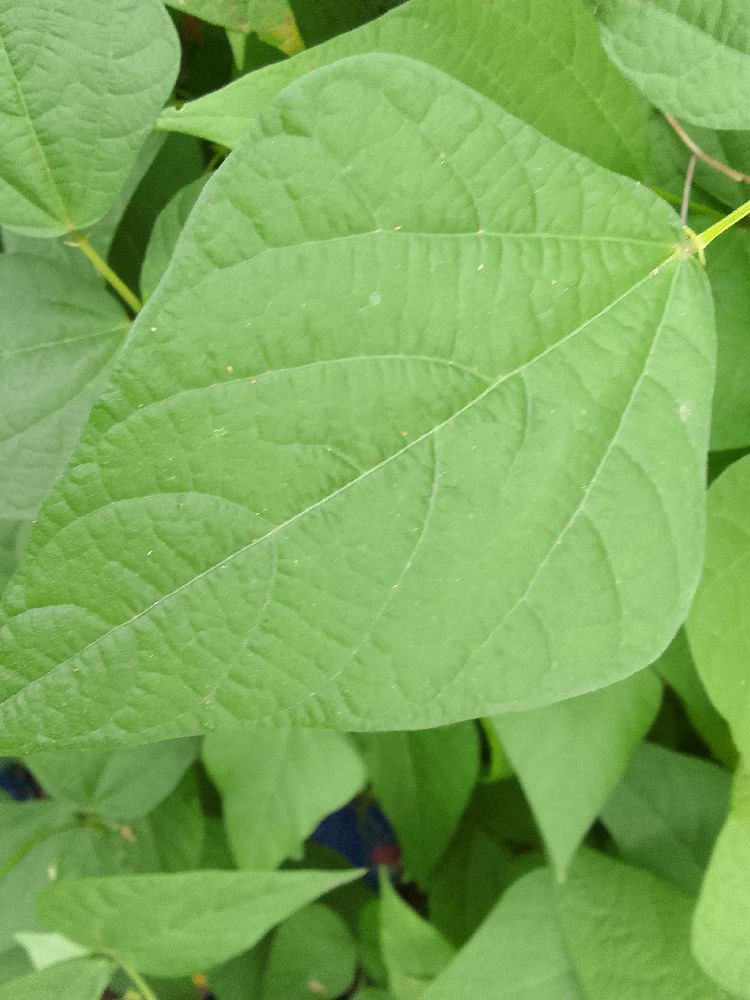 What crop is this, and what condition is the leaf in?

common bean, healthy
